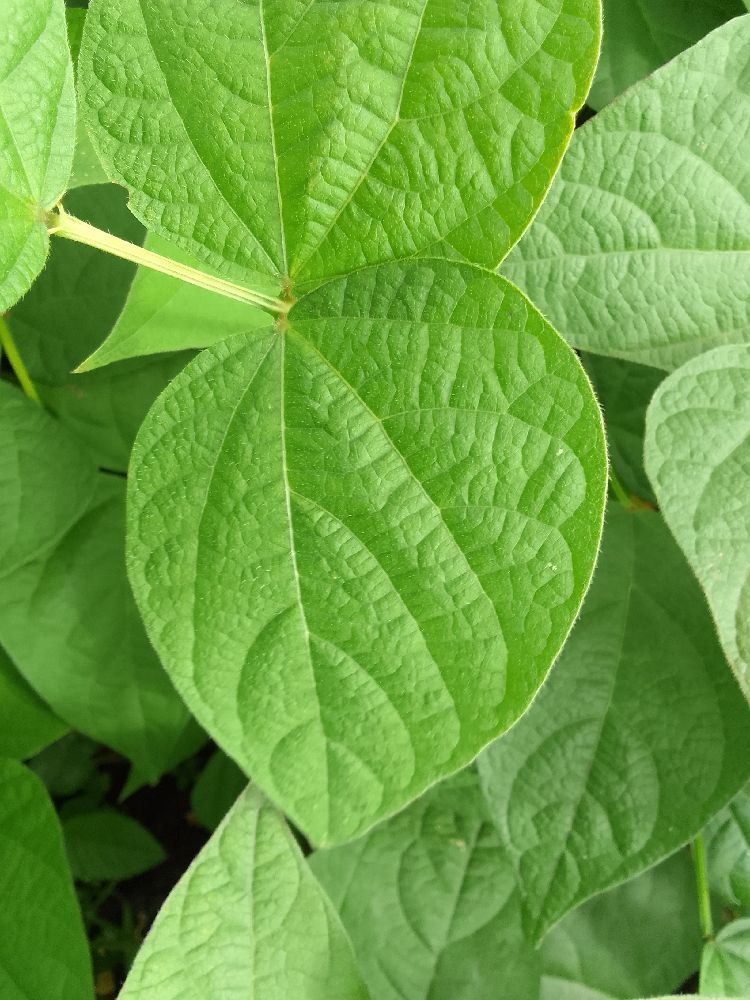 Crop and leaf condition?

common bean, healthy
